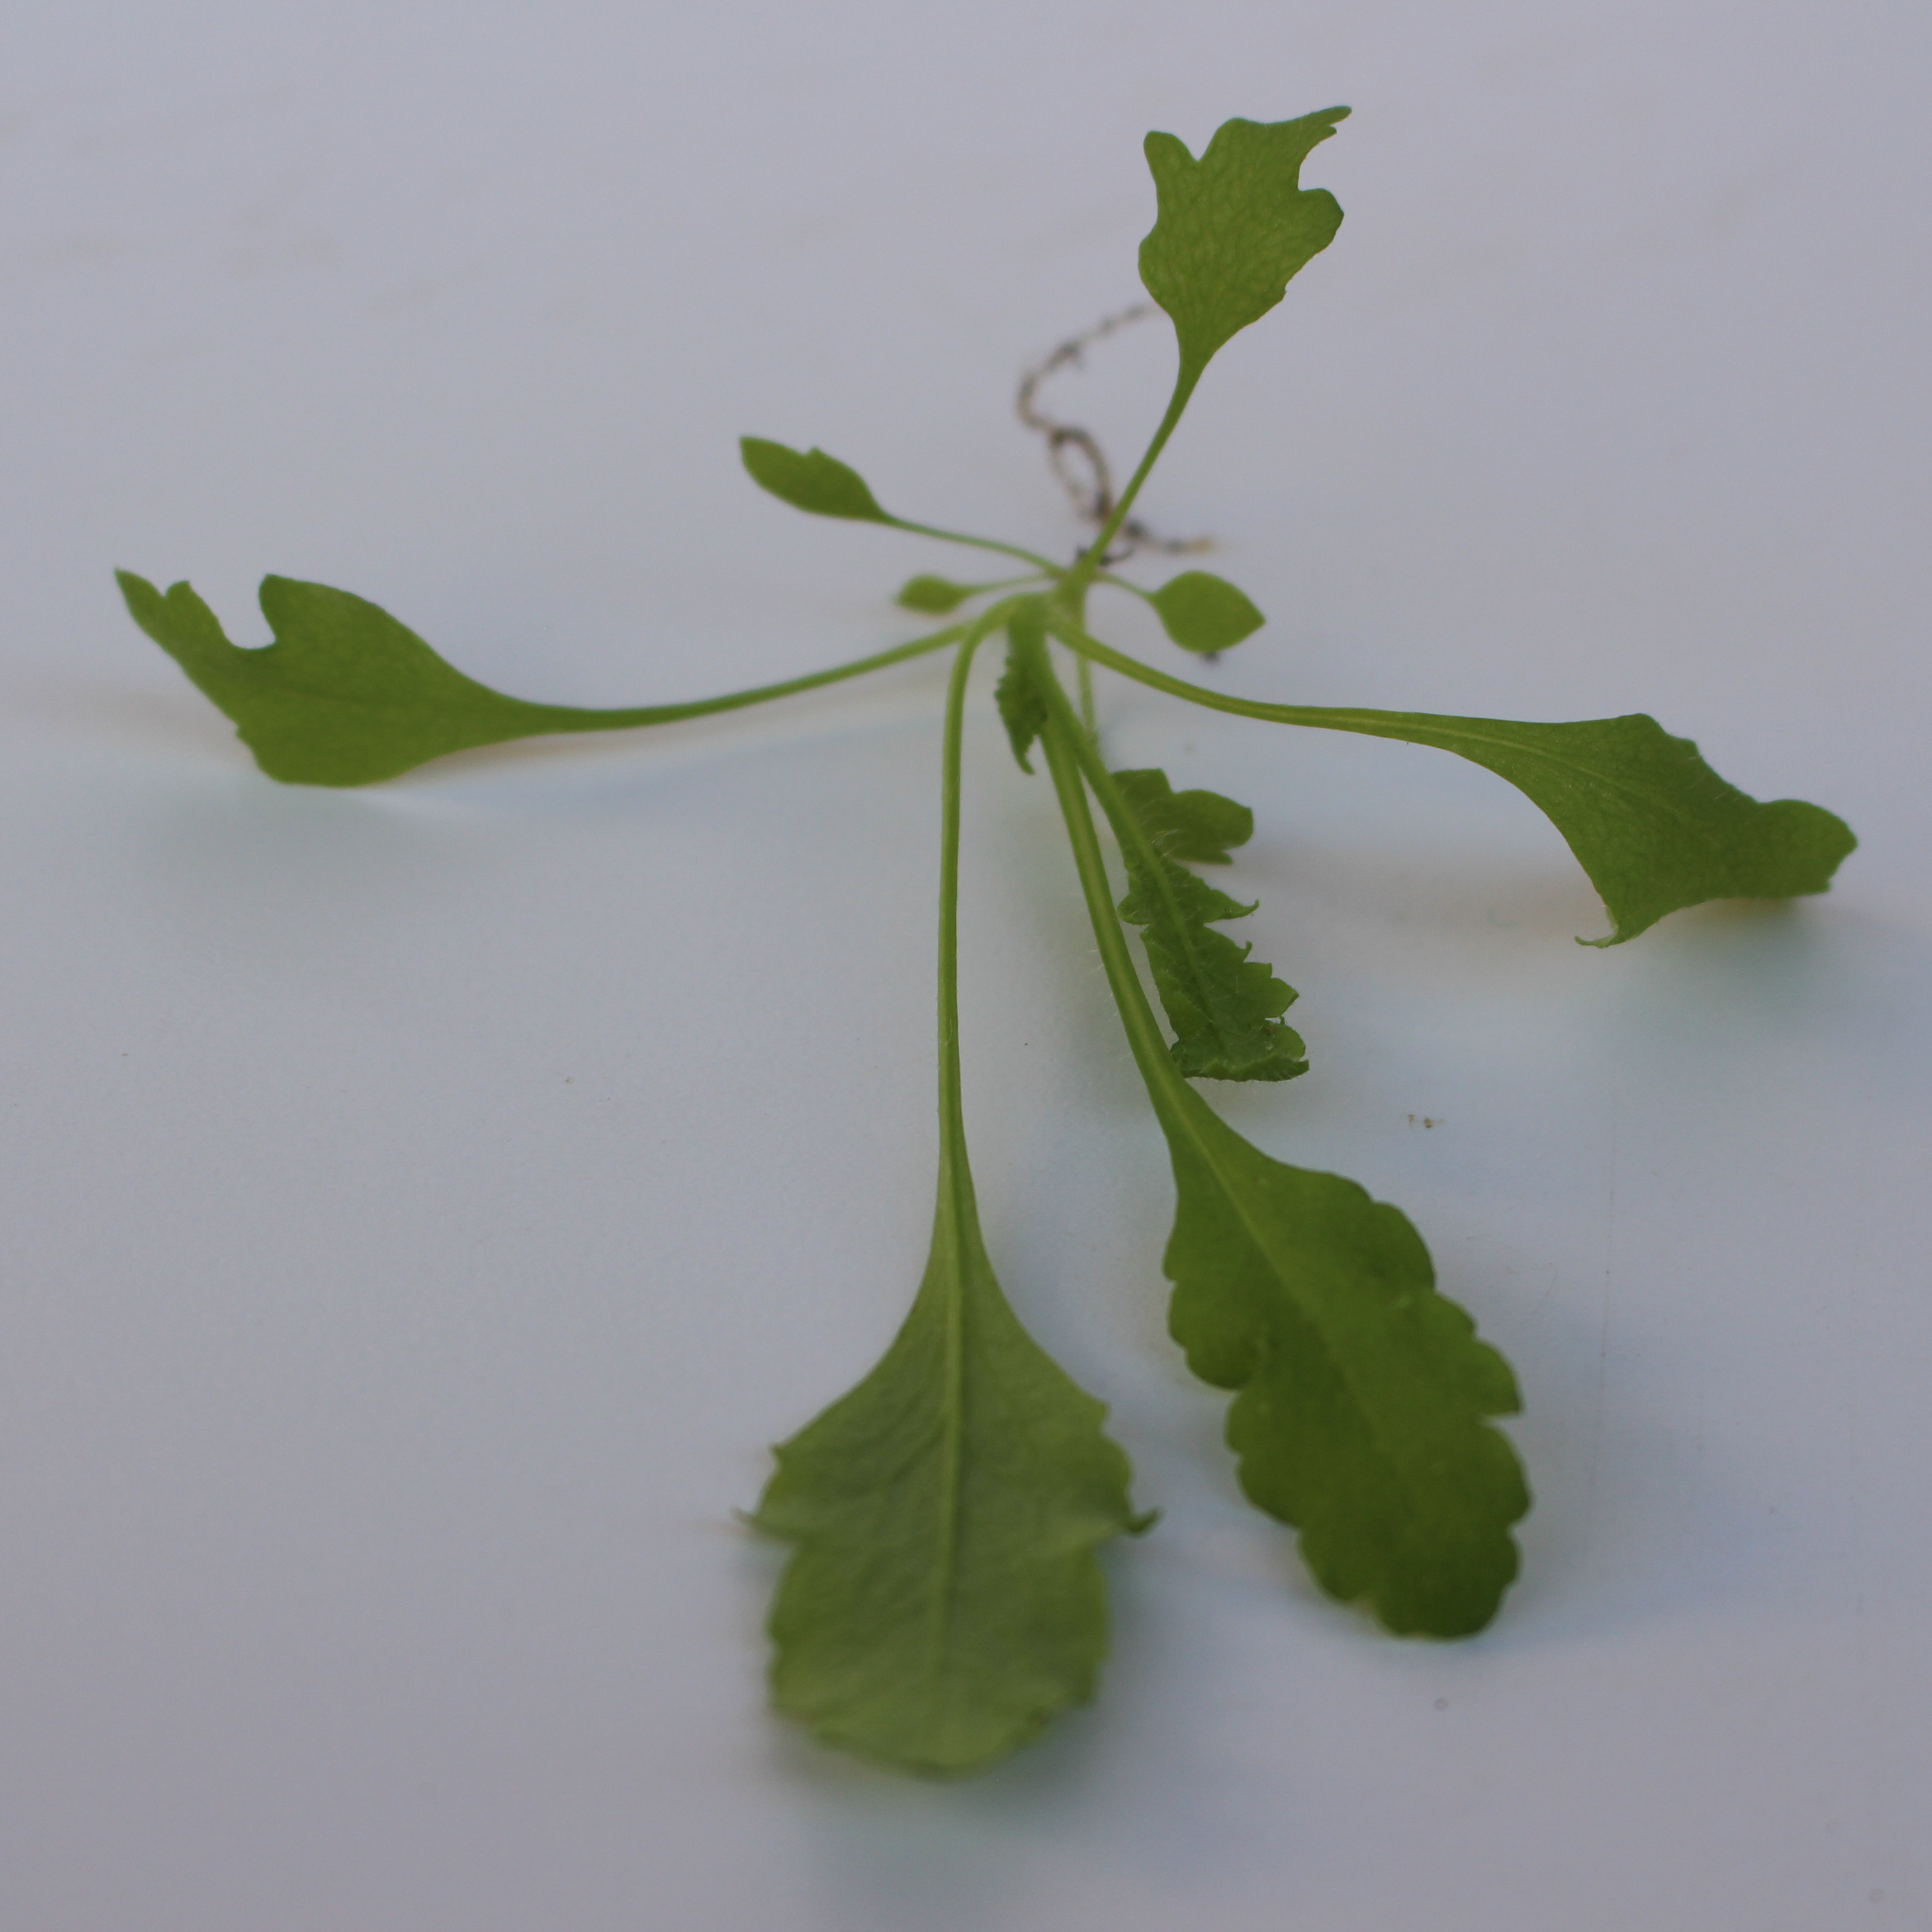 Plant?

Papaver rhoeas
